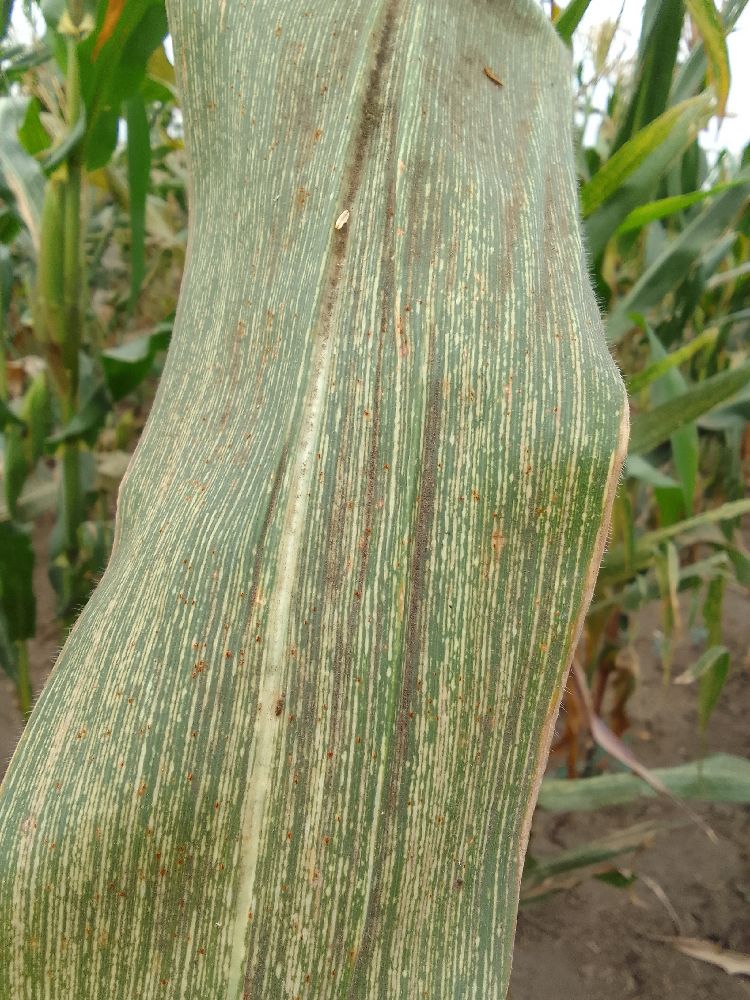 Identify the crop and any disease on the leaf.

maize, maize streak virus
